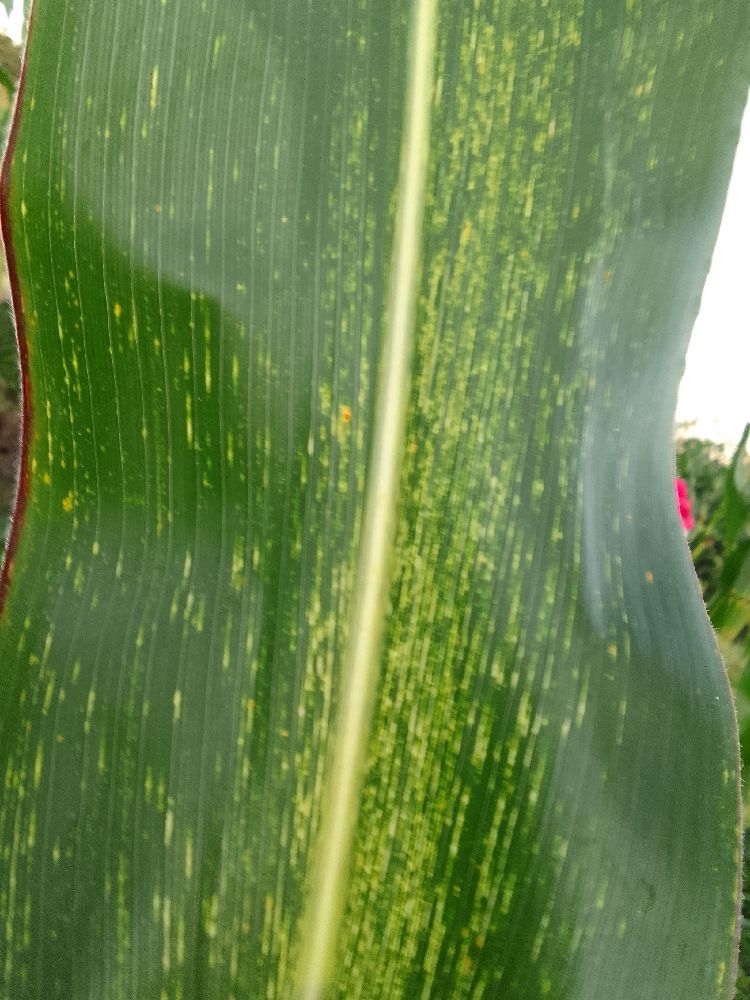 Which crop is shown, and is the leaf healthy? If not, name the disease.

maize, maize streak virus
